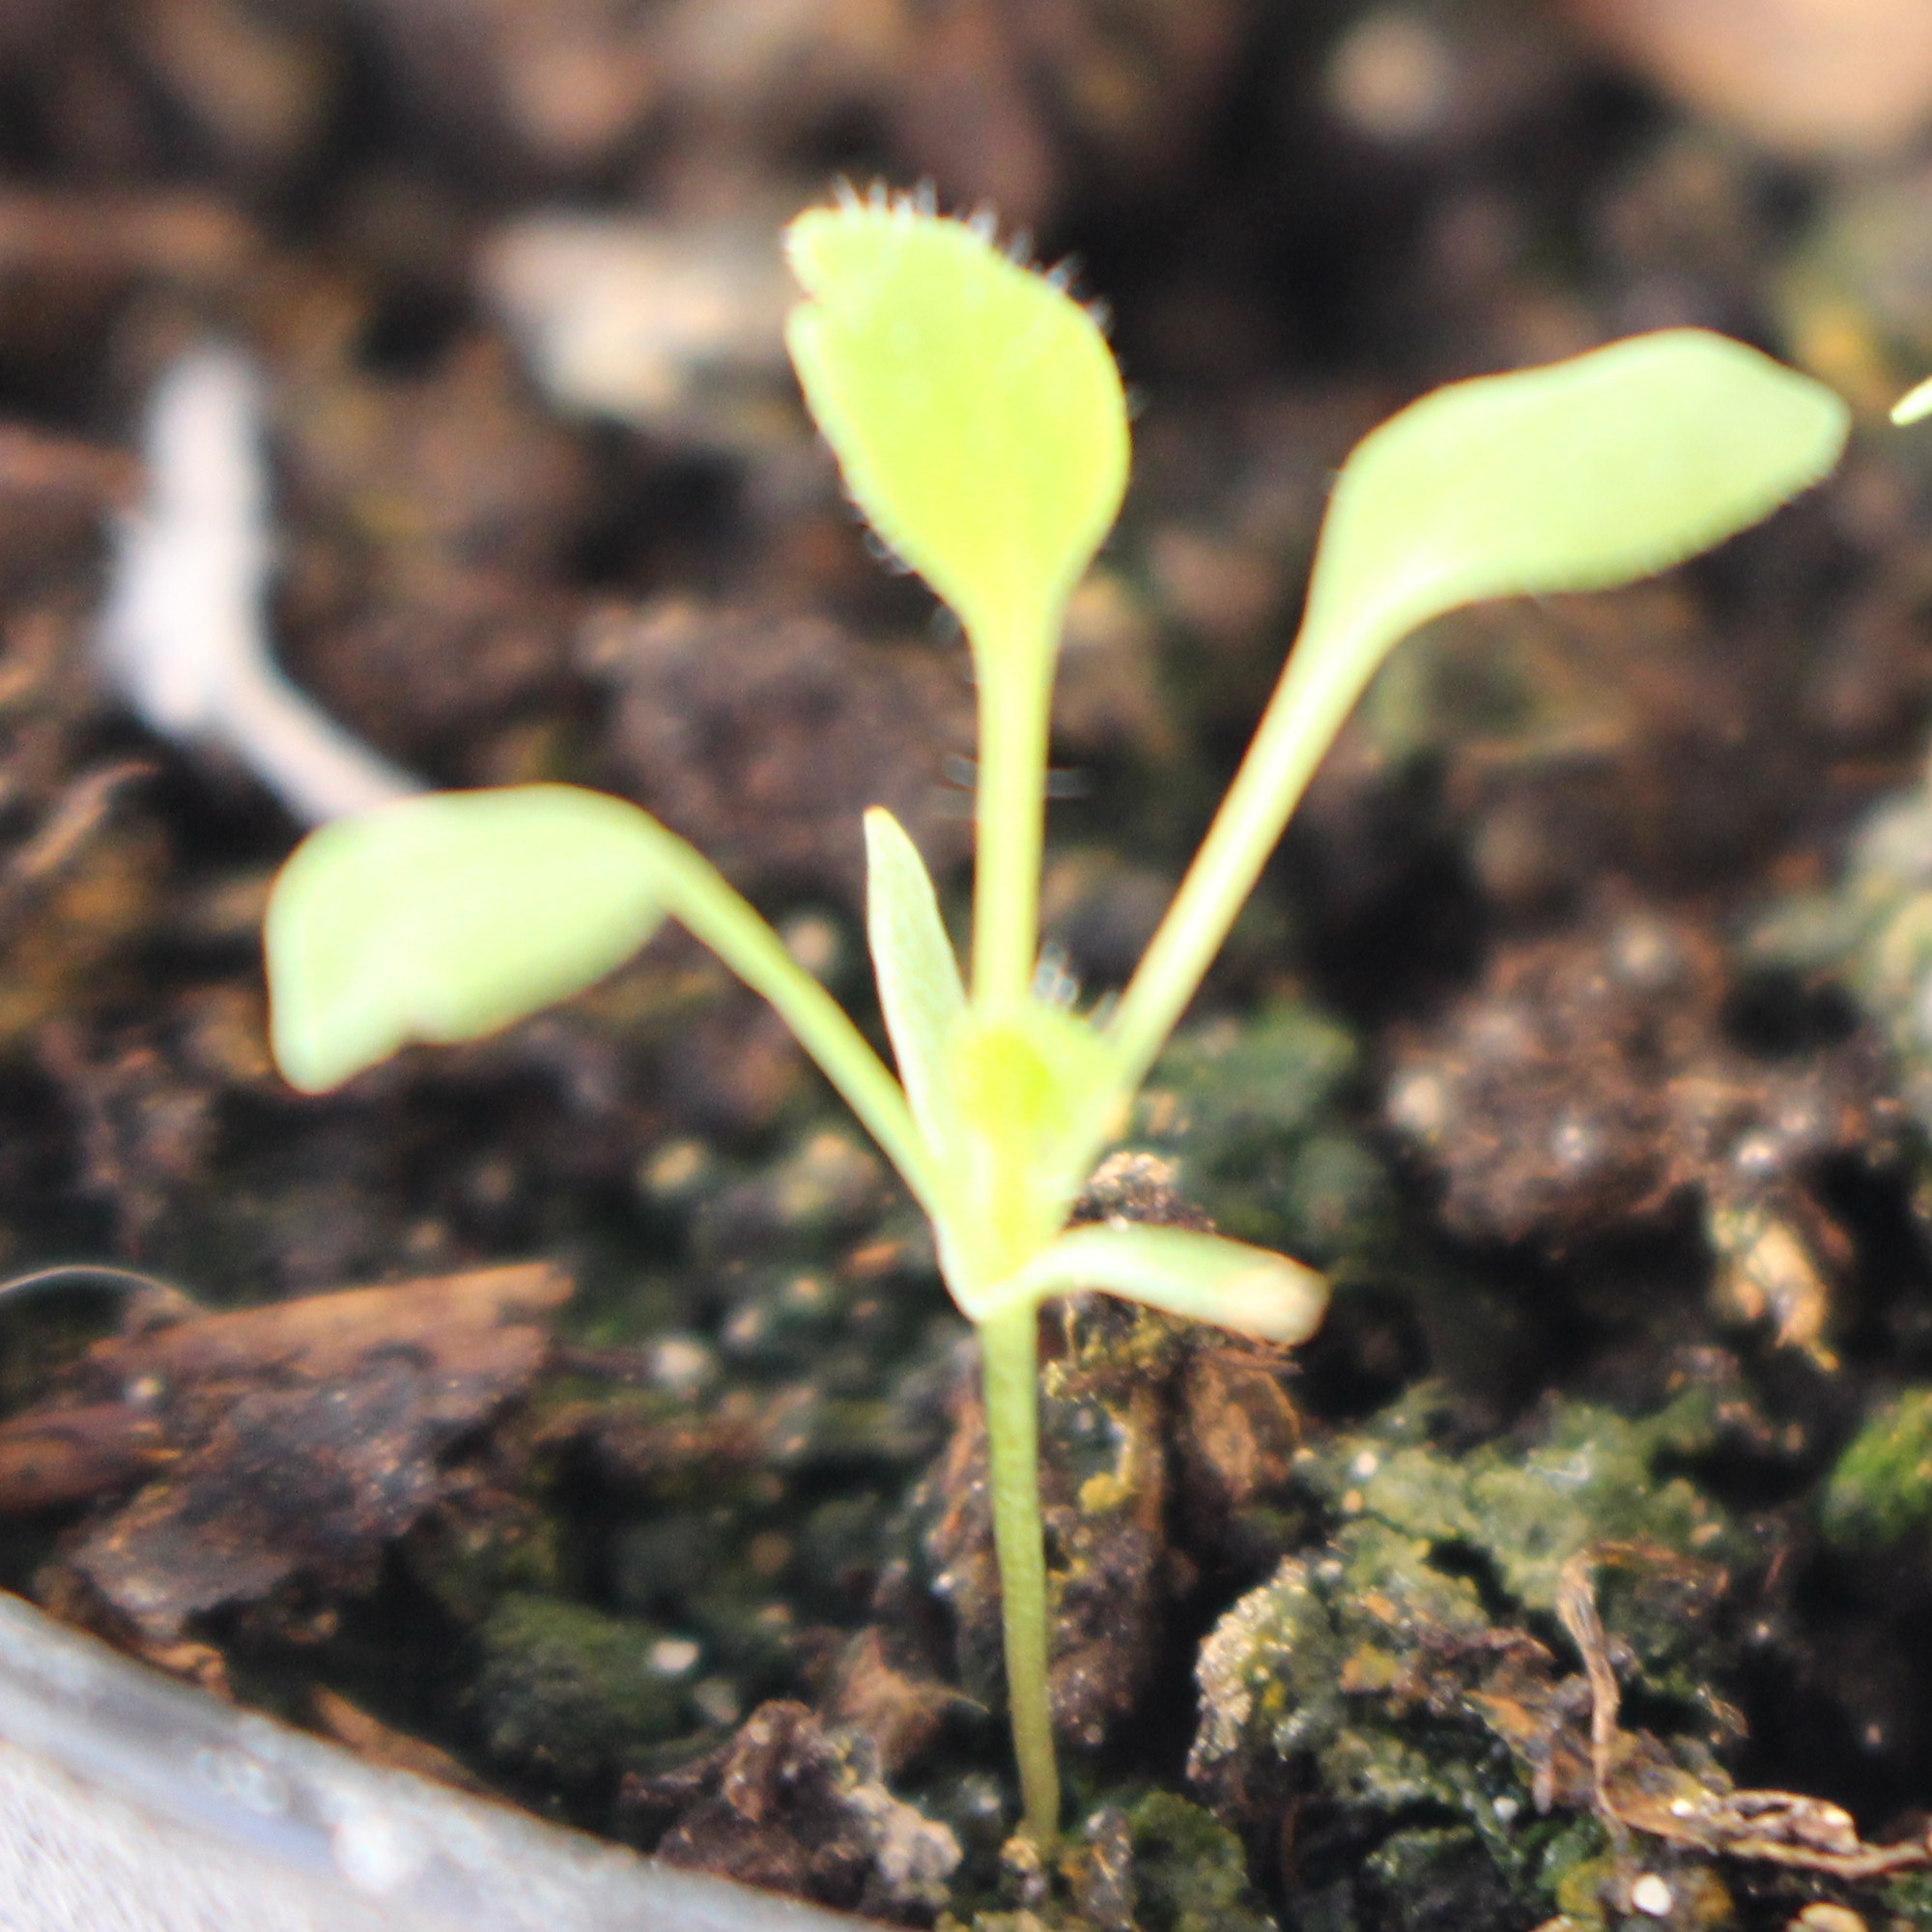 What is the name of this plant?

Papaver rhoeas
